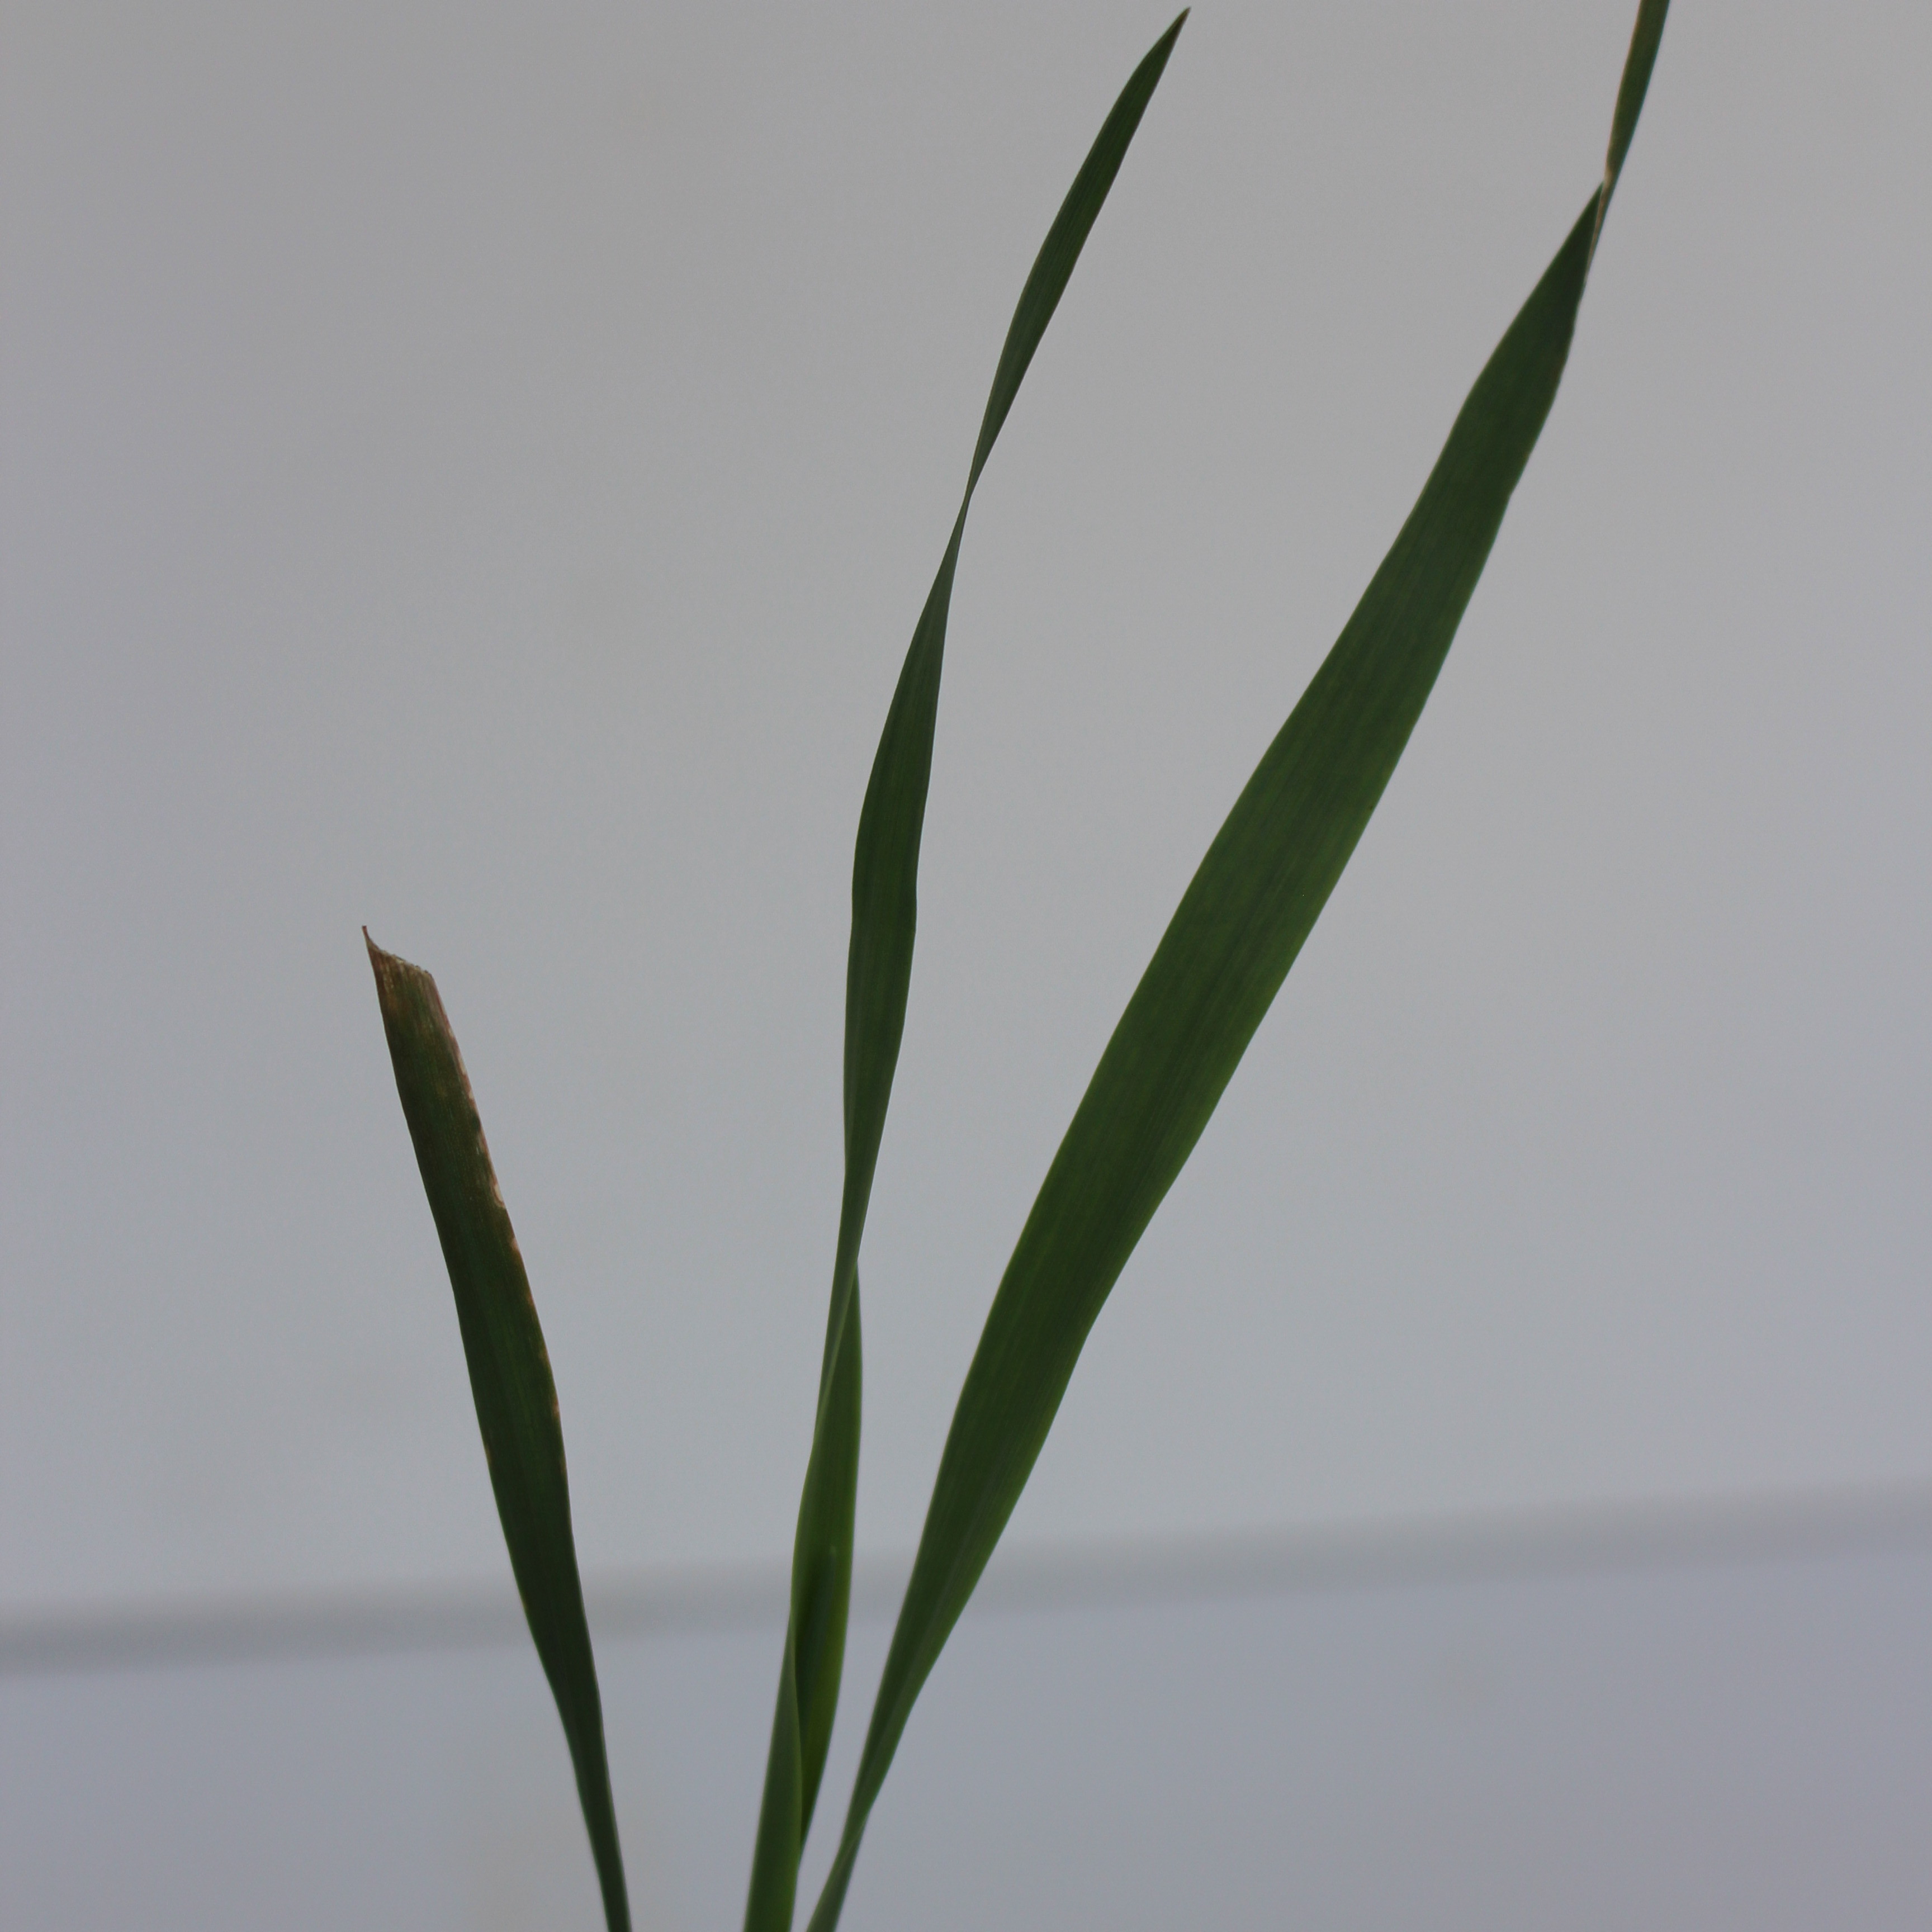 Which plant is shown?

Avena sterilis
